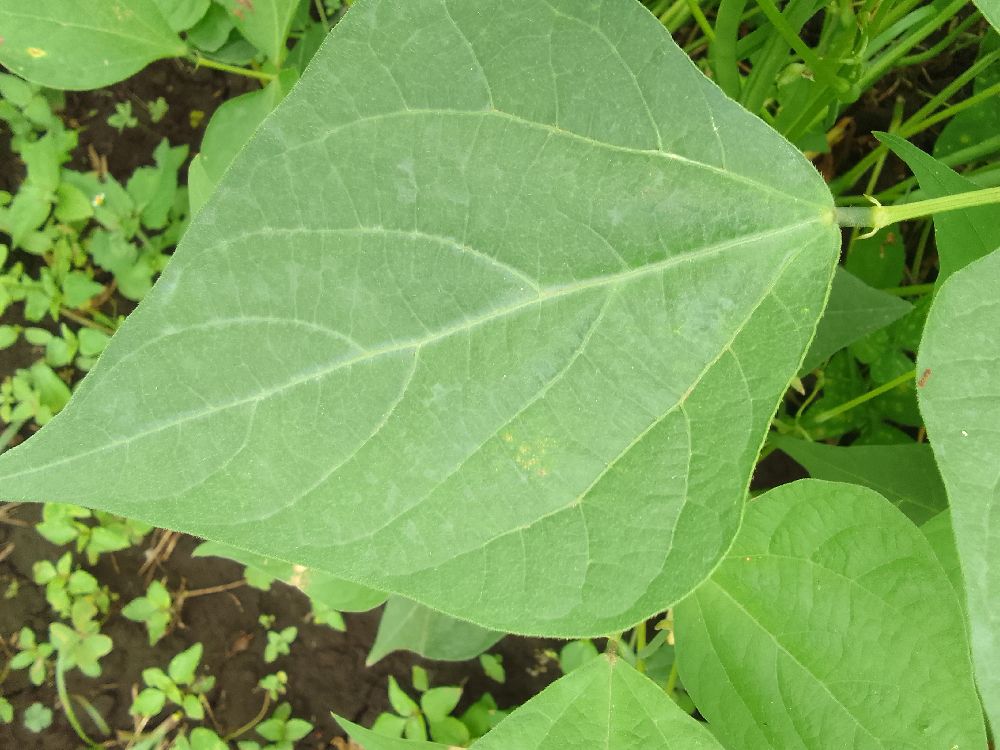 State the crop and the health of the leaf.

common bean, healthy
